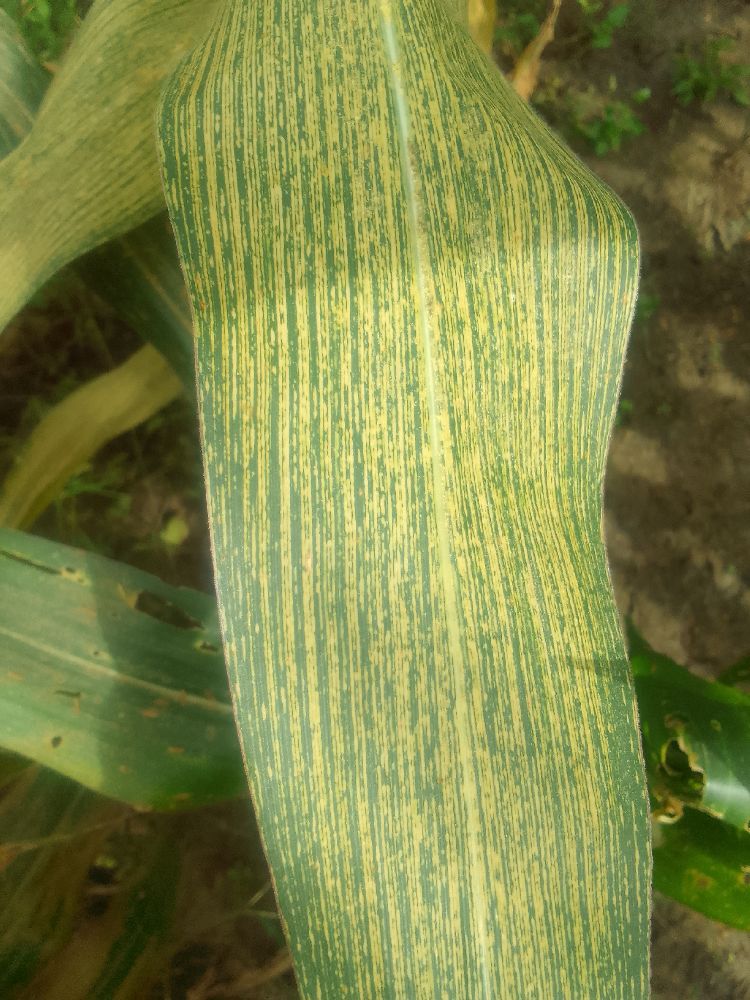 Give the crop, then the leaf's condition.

maize, maize streak virus
